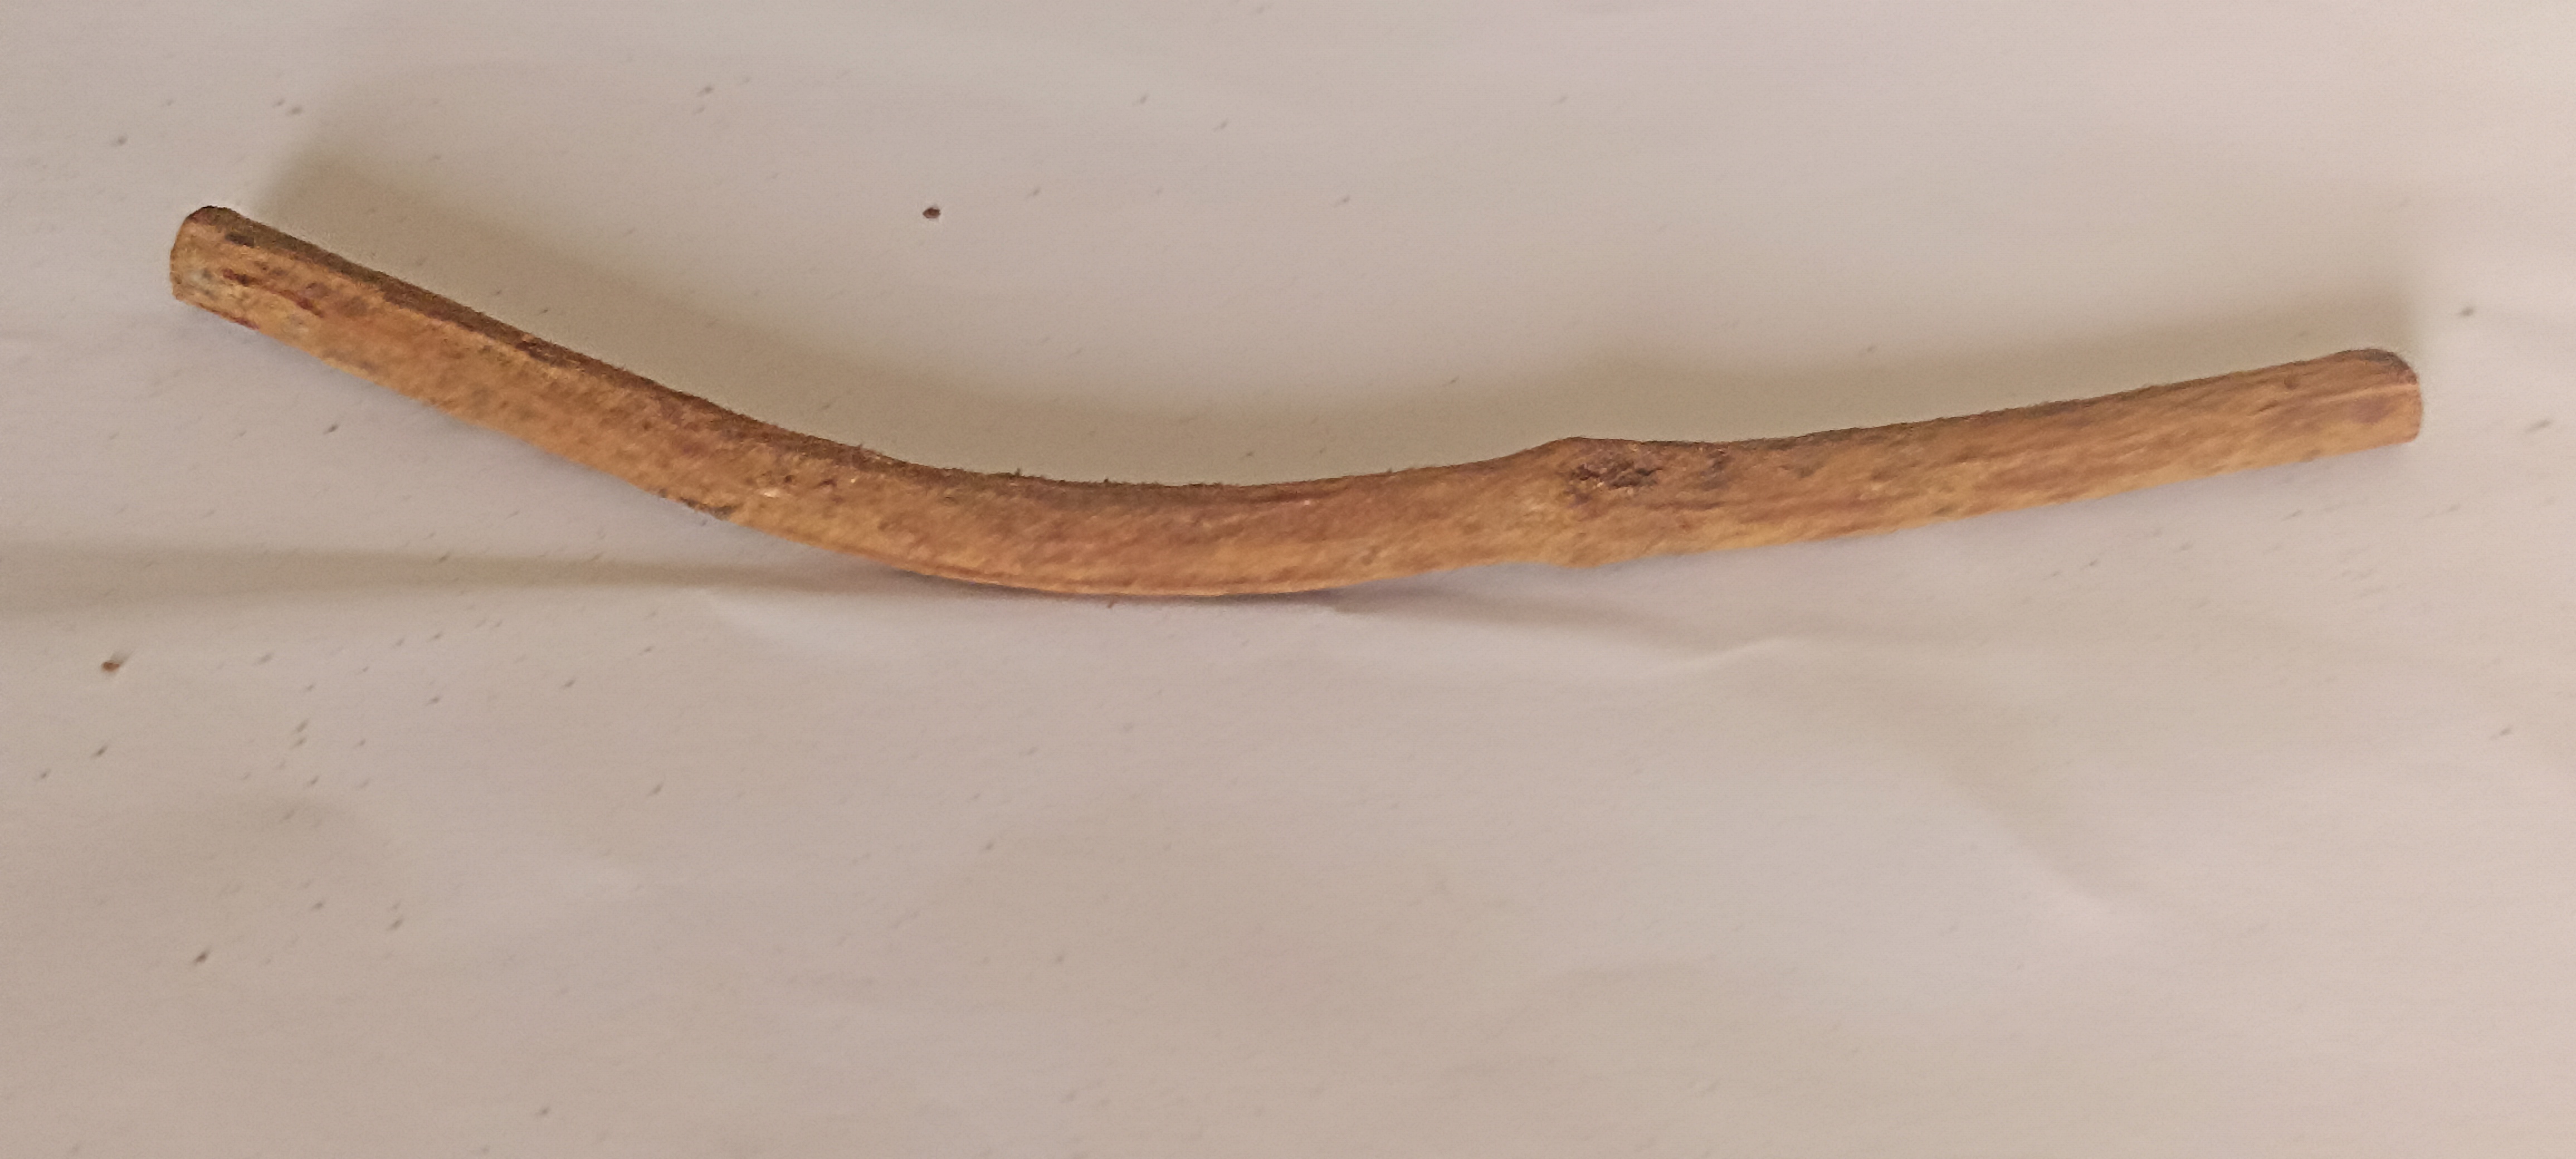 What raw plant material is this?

manjistha
